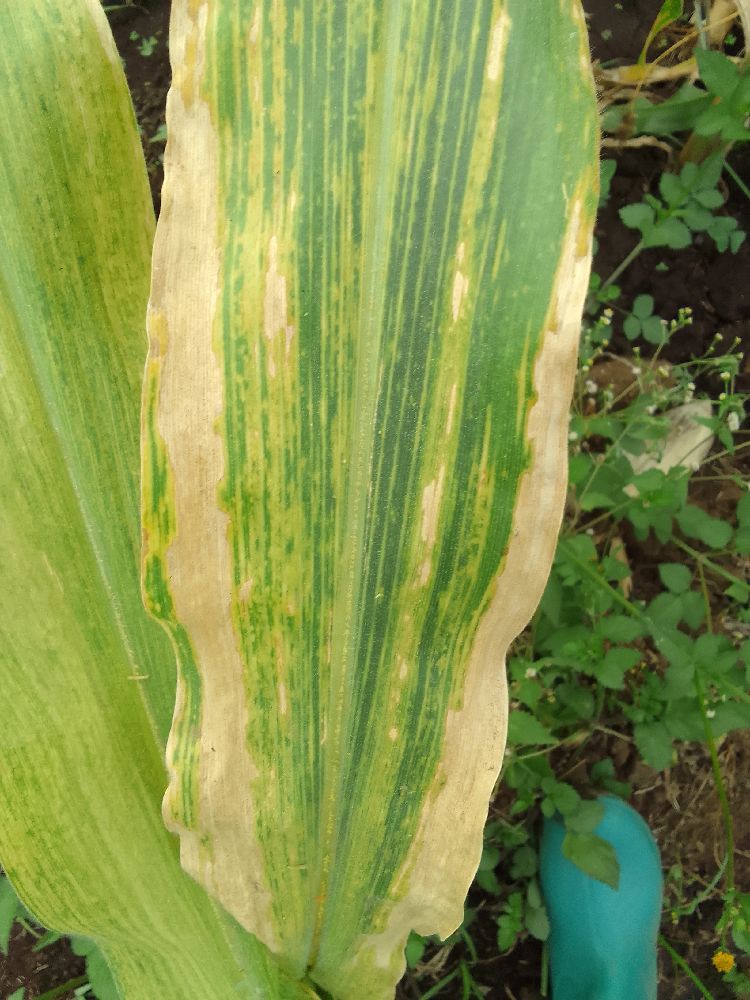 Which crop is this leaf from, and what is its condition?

maize, maize lethal necrosis
